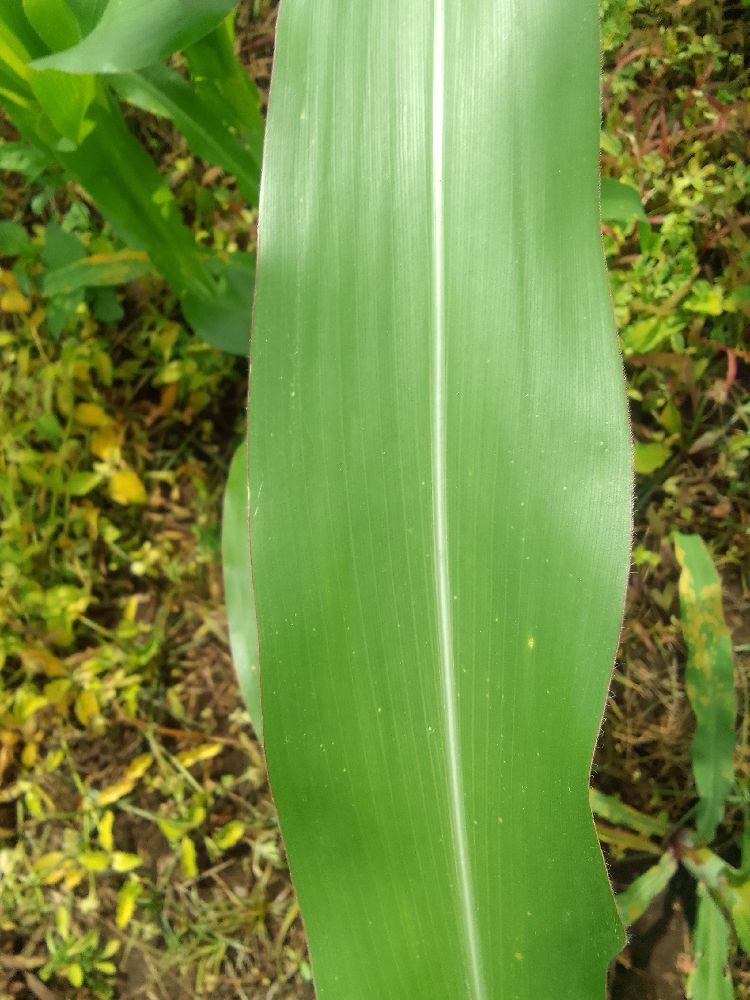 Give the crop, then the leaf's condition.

maize, healthy
